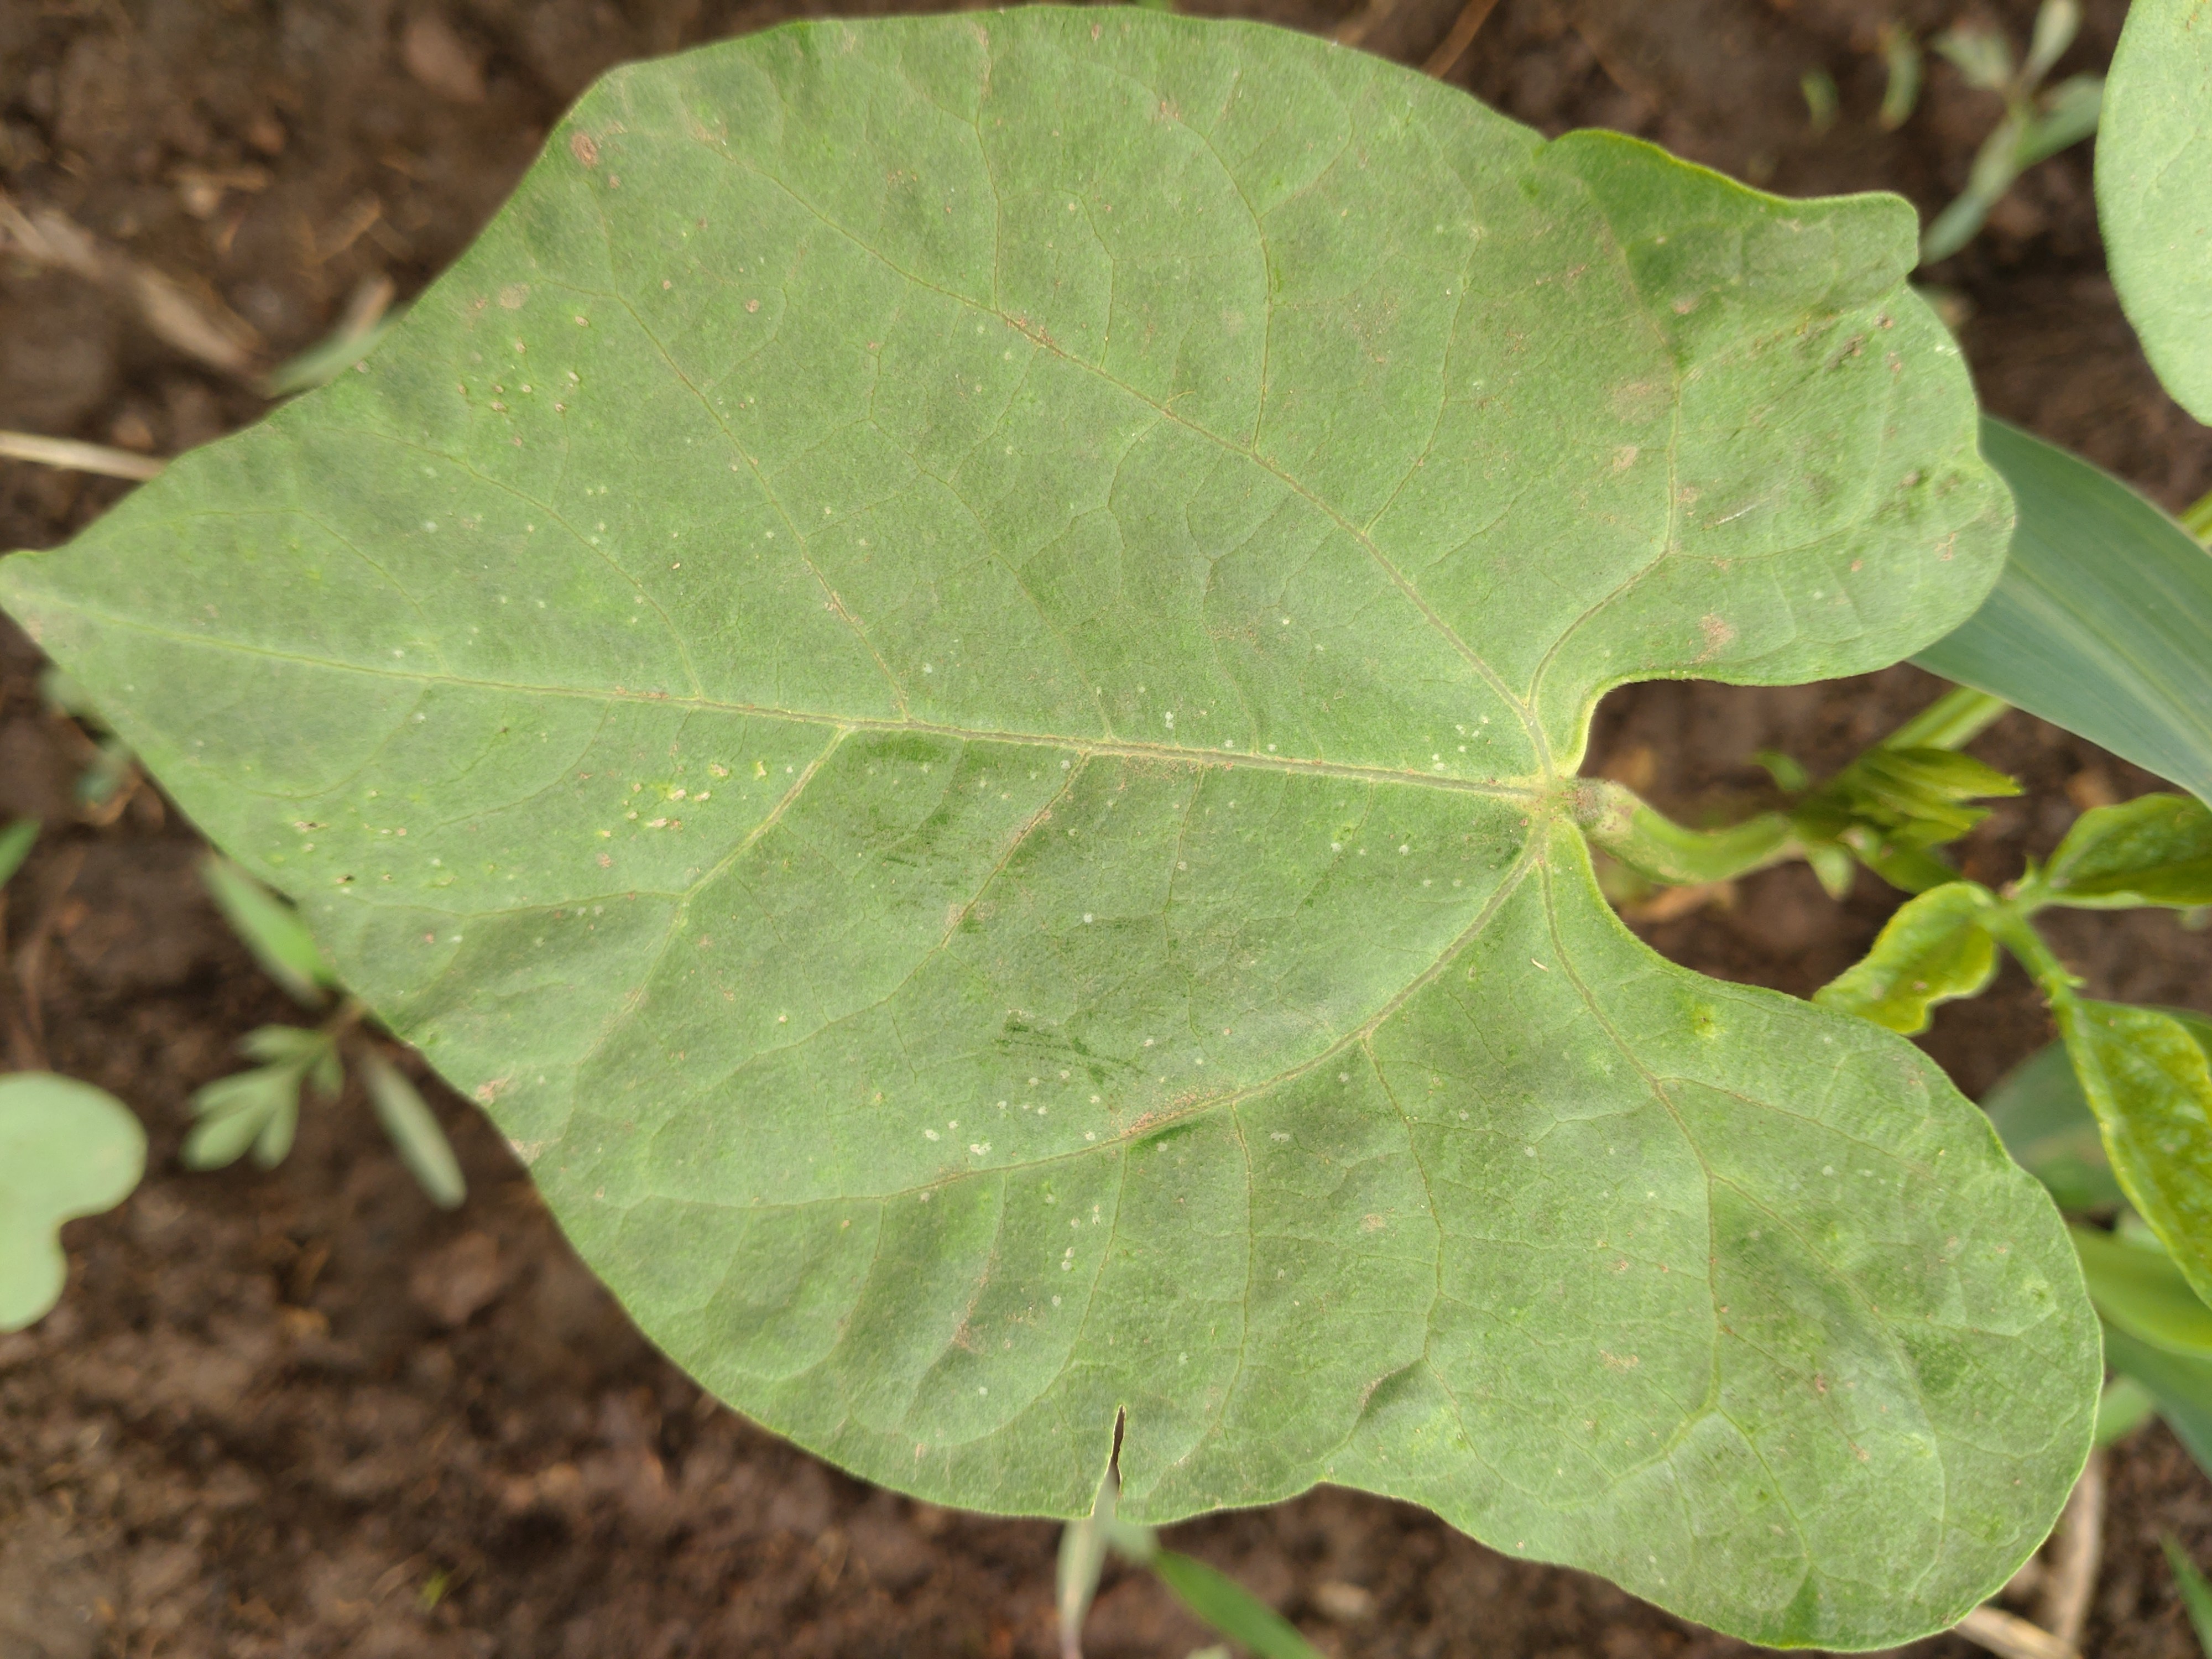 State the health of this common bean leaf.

healthy
